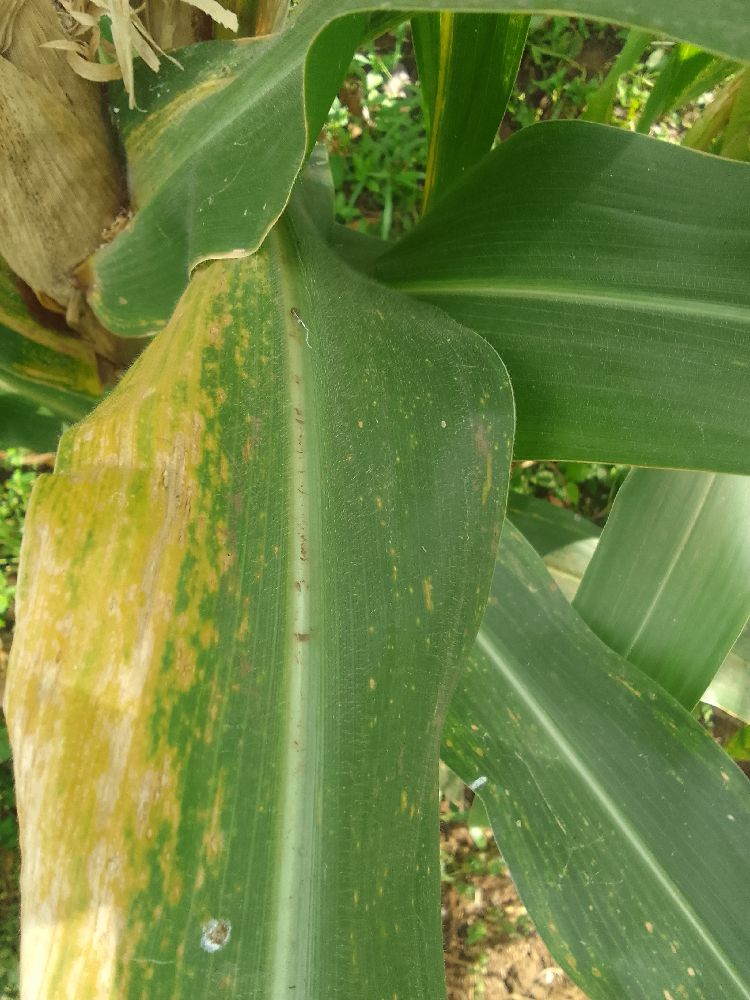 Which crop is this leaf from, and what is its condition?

maize, maize lethal necrosis
